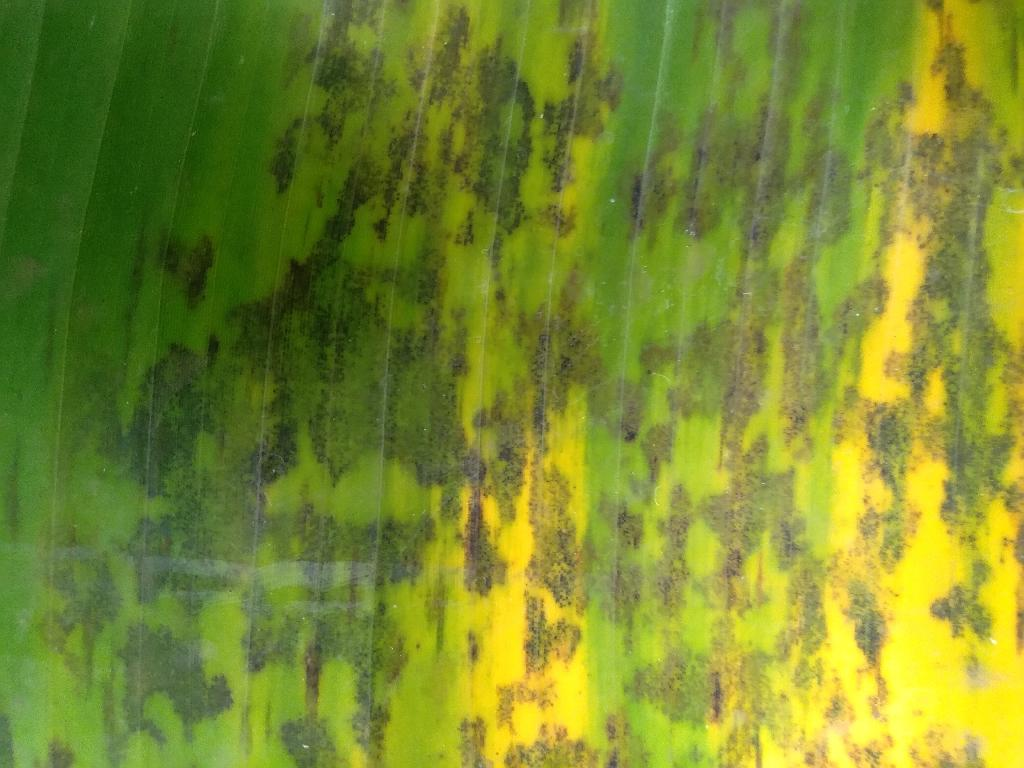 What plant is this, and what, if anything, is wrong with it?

banana, black sigatoka
